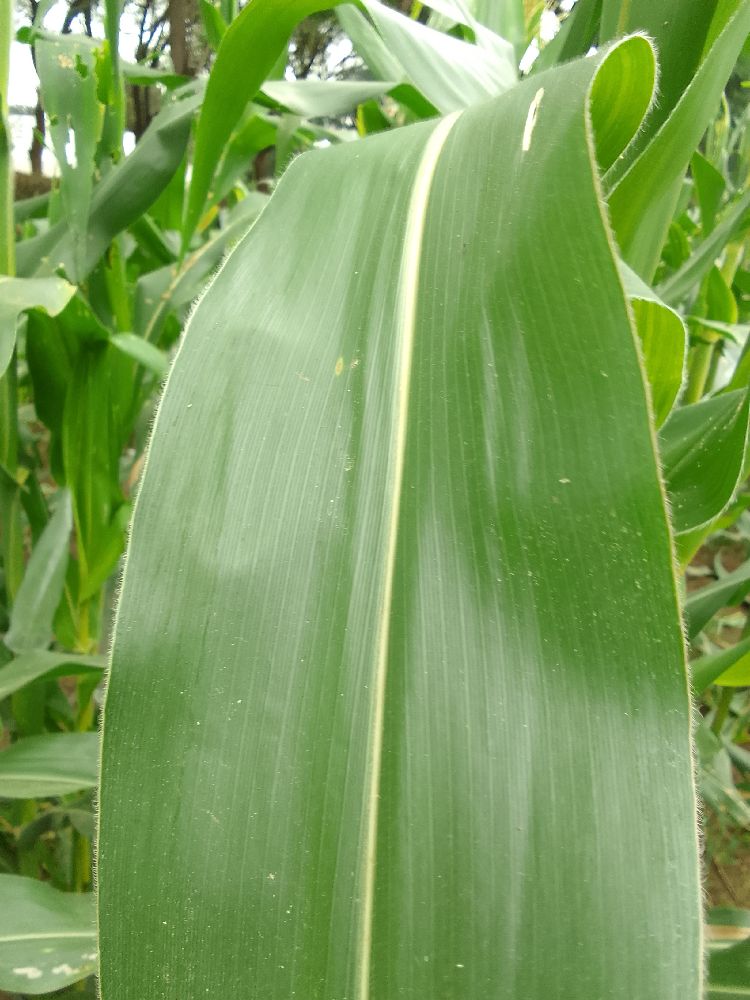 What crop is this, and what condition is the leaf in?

maize, healthy
